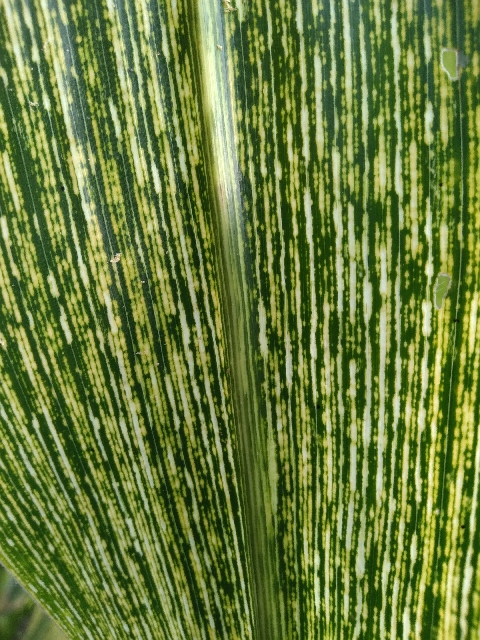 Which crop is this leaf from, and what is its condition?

maize, maize streak virus
